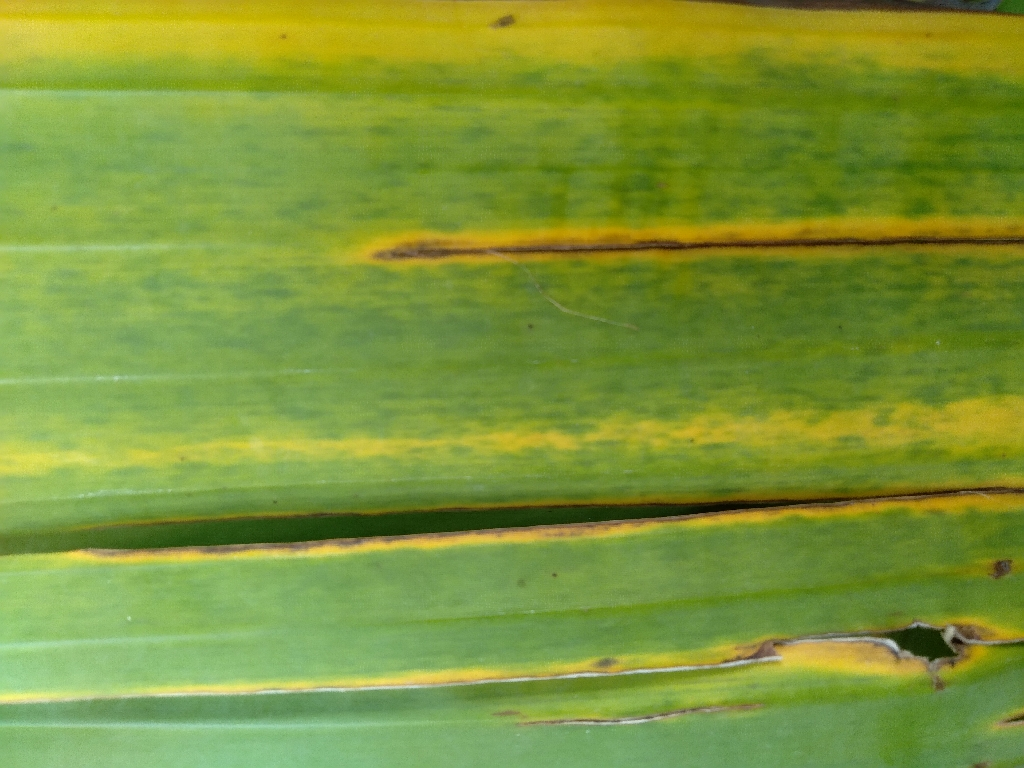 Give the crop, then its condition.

banana, fusarium wilt race 1
